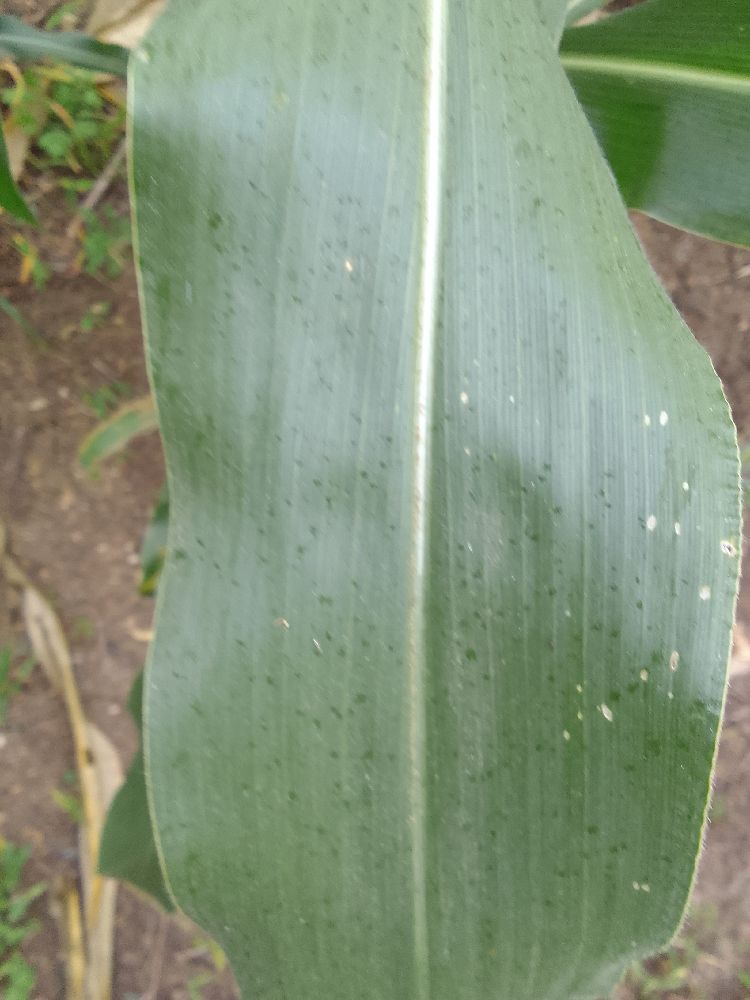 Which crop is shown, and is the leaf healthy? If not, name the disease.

maize, healthy
